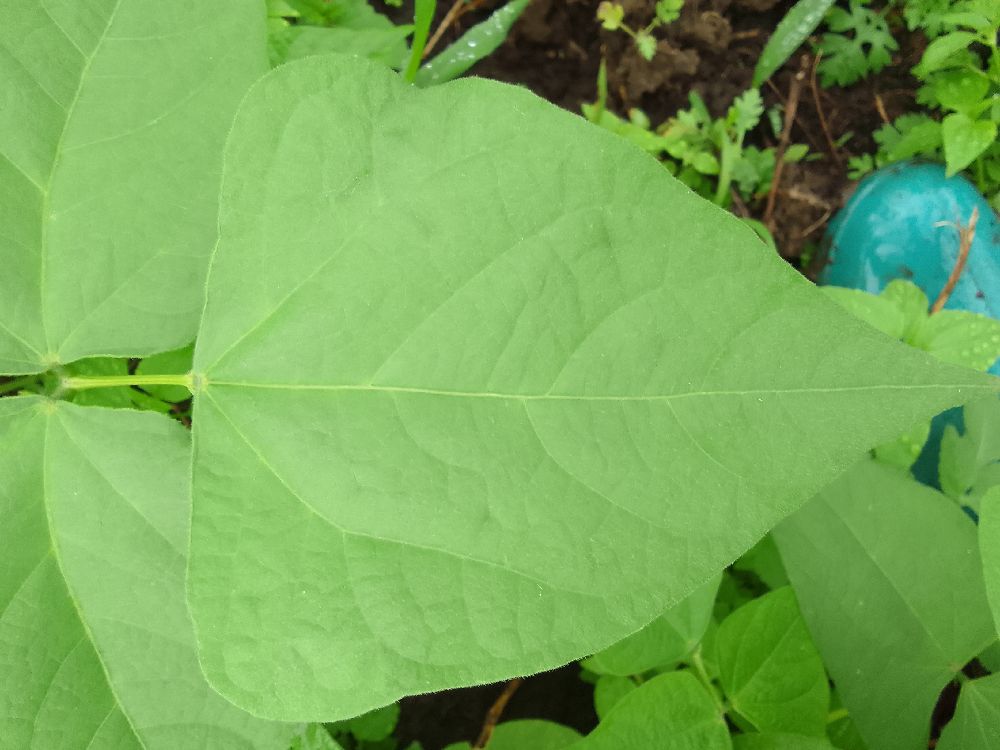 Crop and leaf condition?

common bean, healthy
